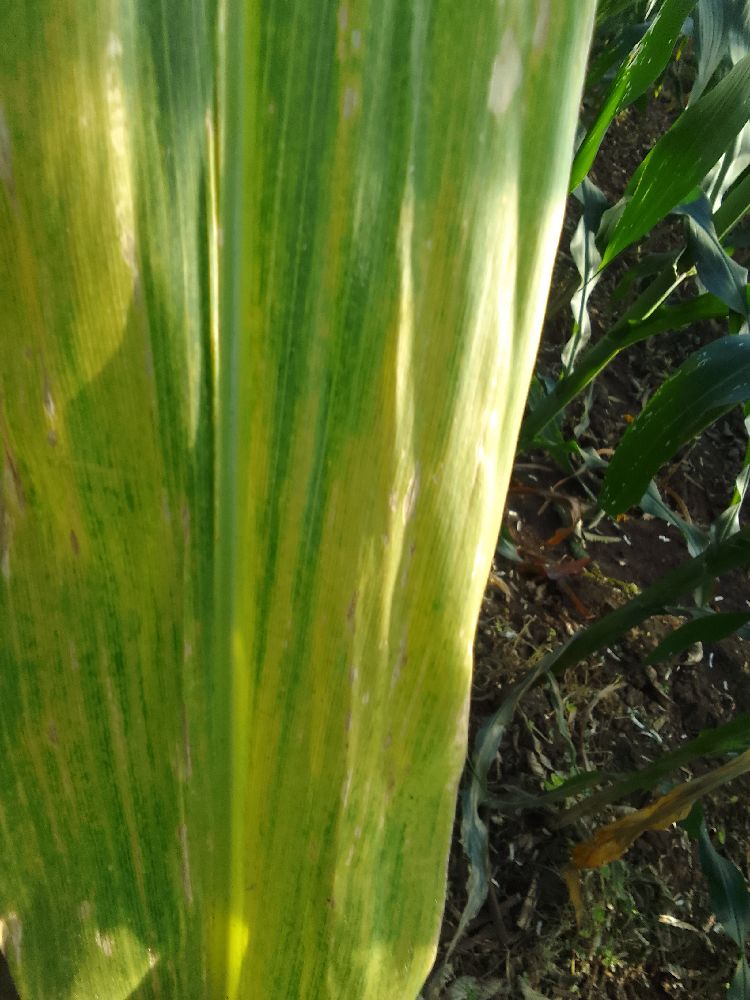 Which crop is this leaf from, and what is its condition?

maize, maize lethal necrosis
